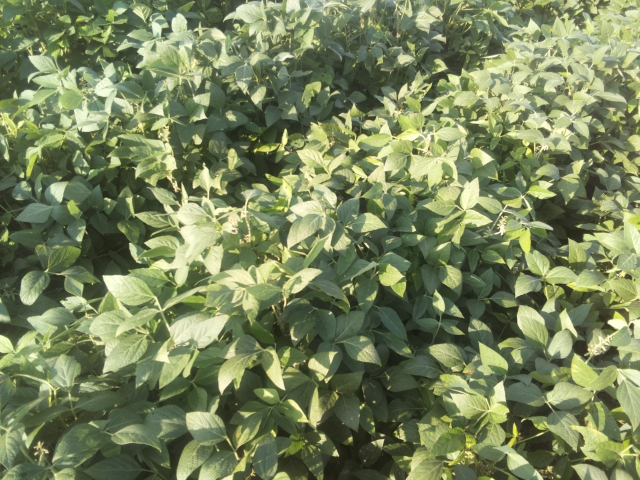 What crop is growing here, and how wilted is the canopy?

soybean, leaves with no wilting
